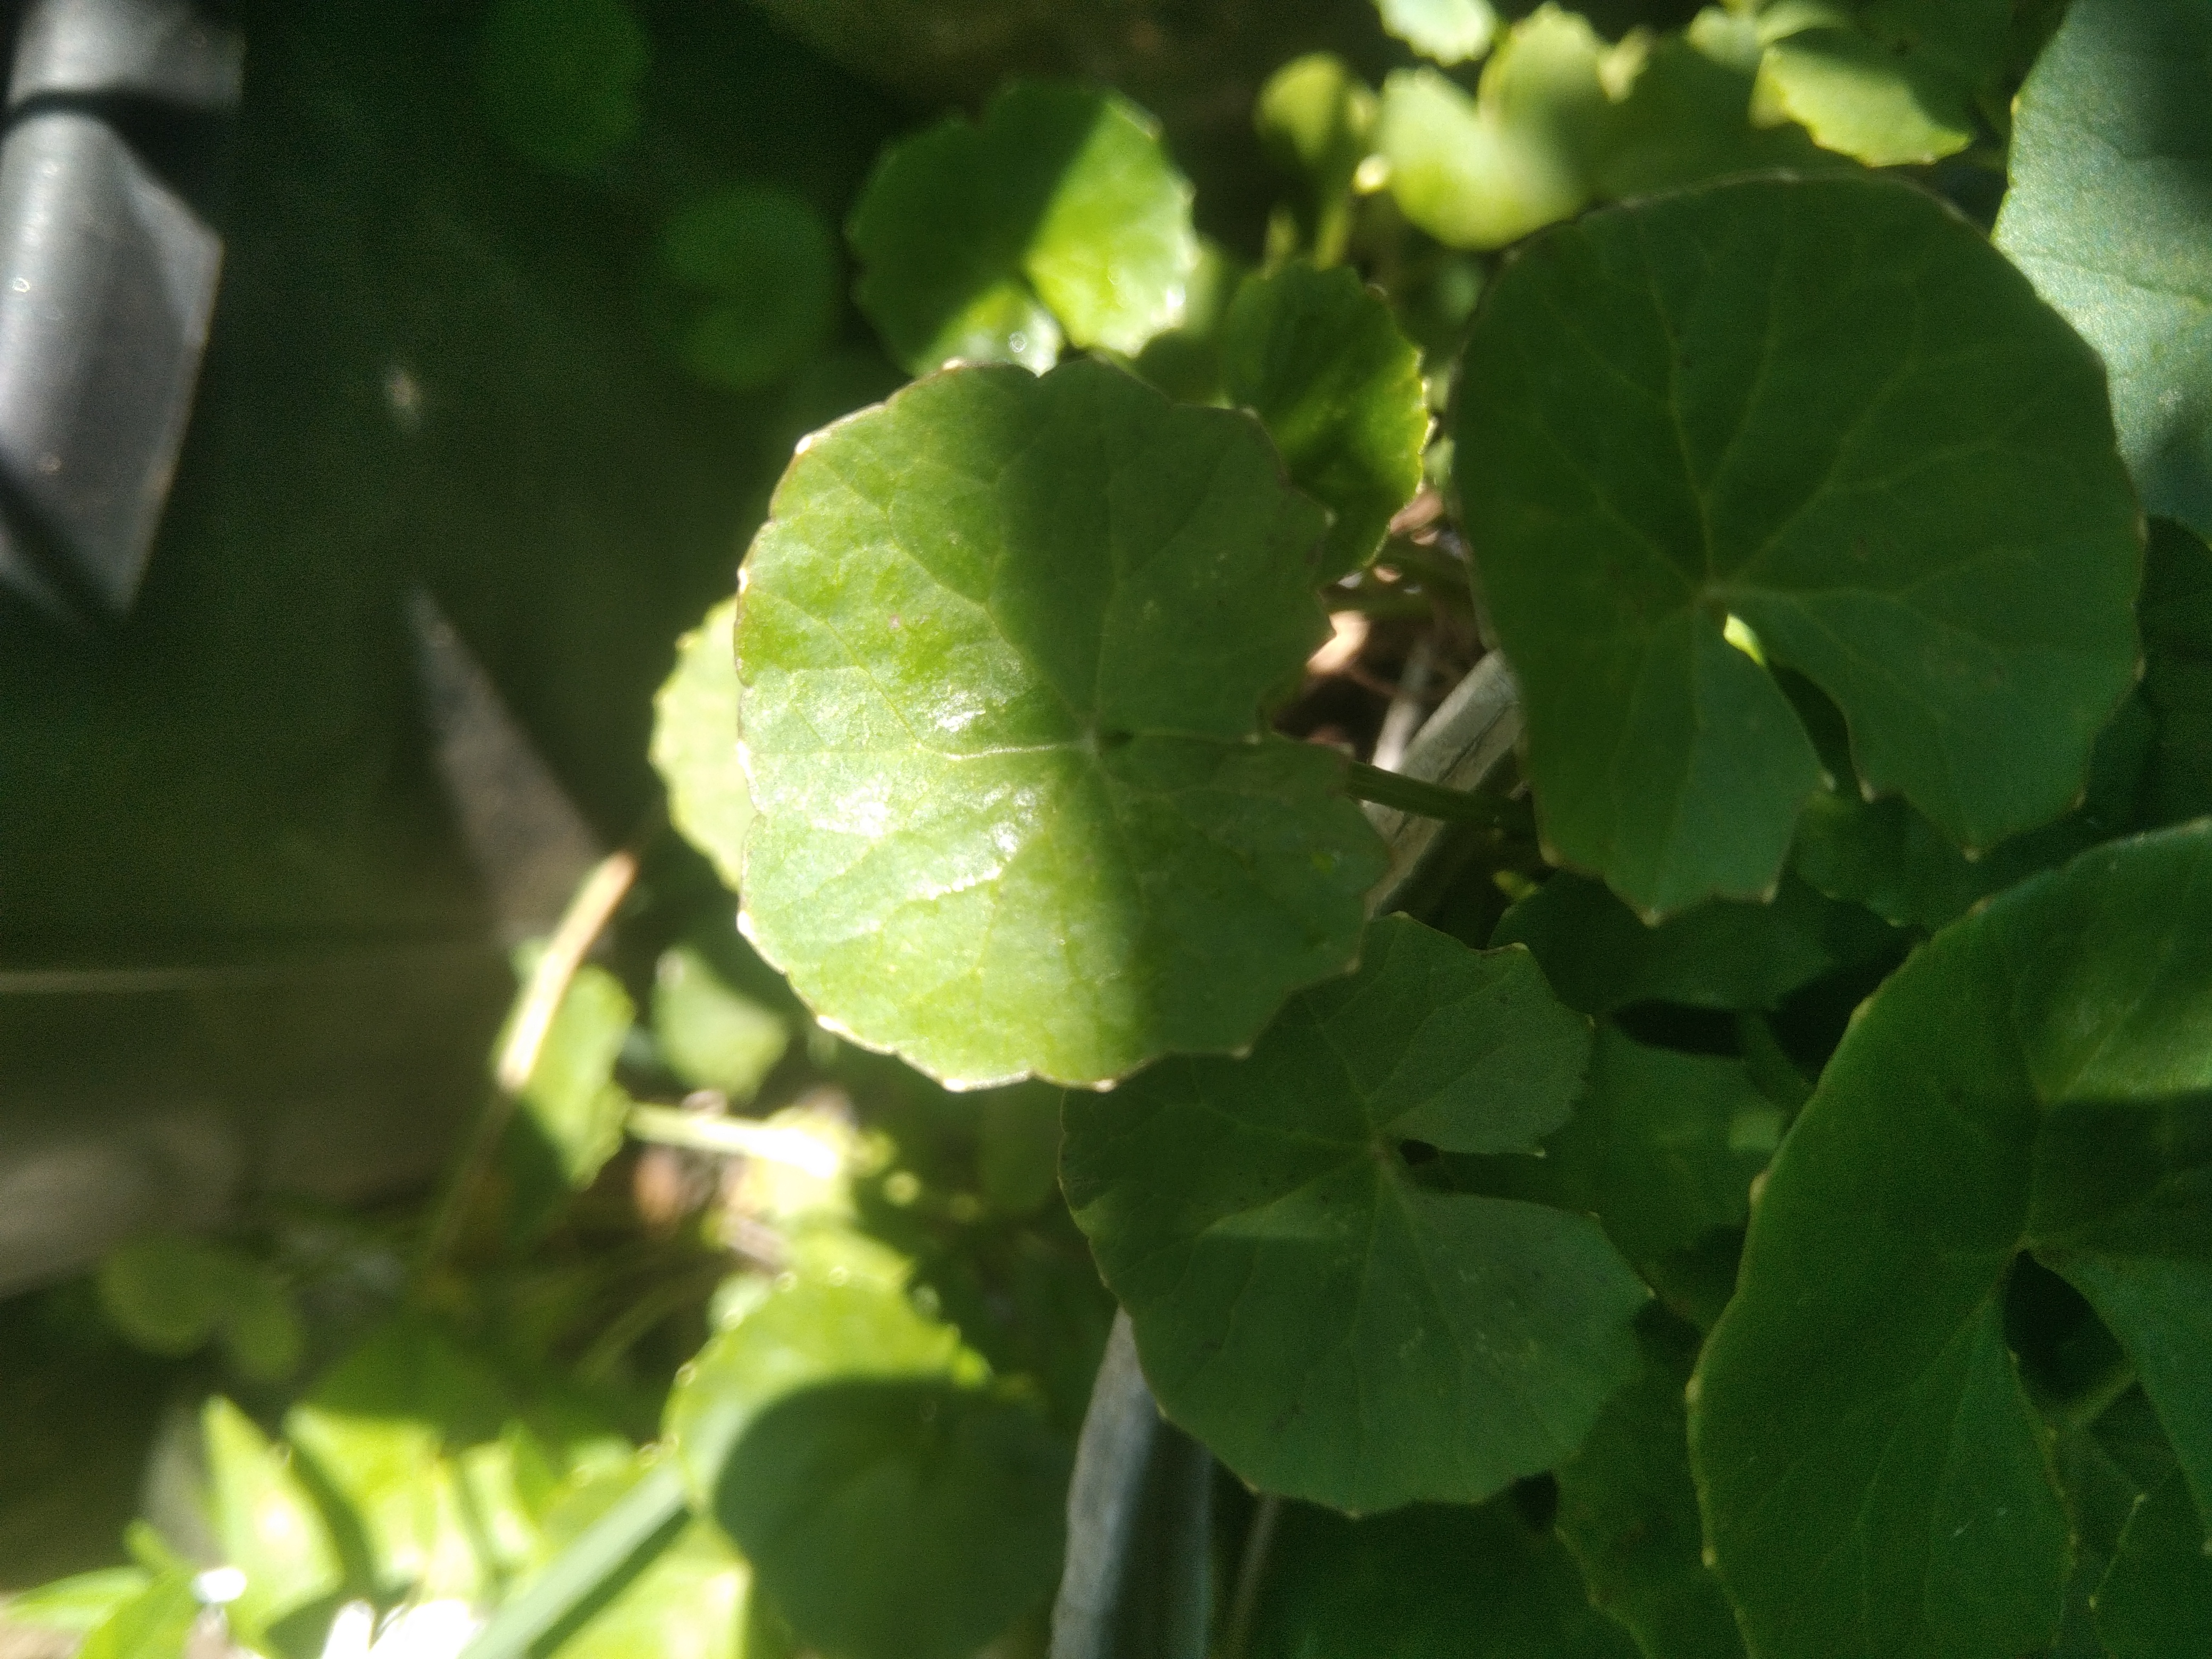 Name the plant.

thankuni
